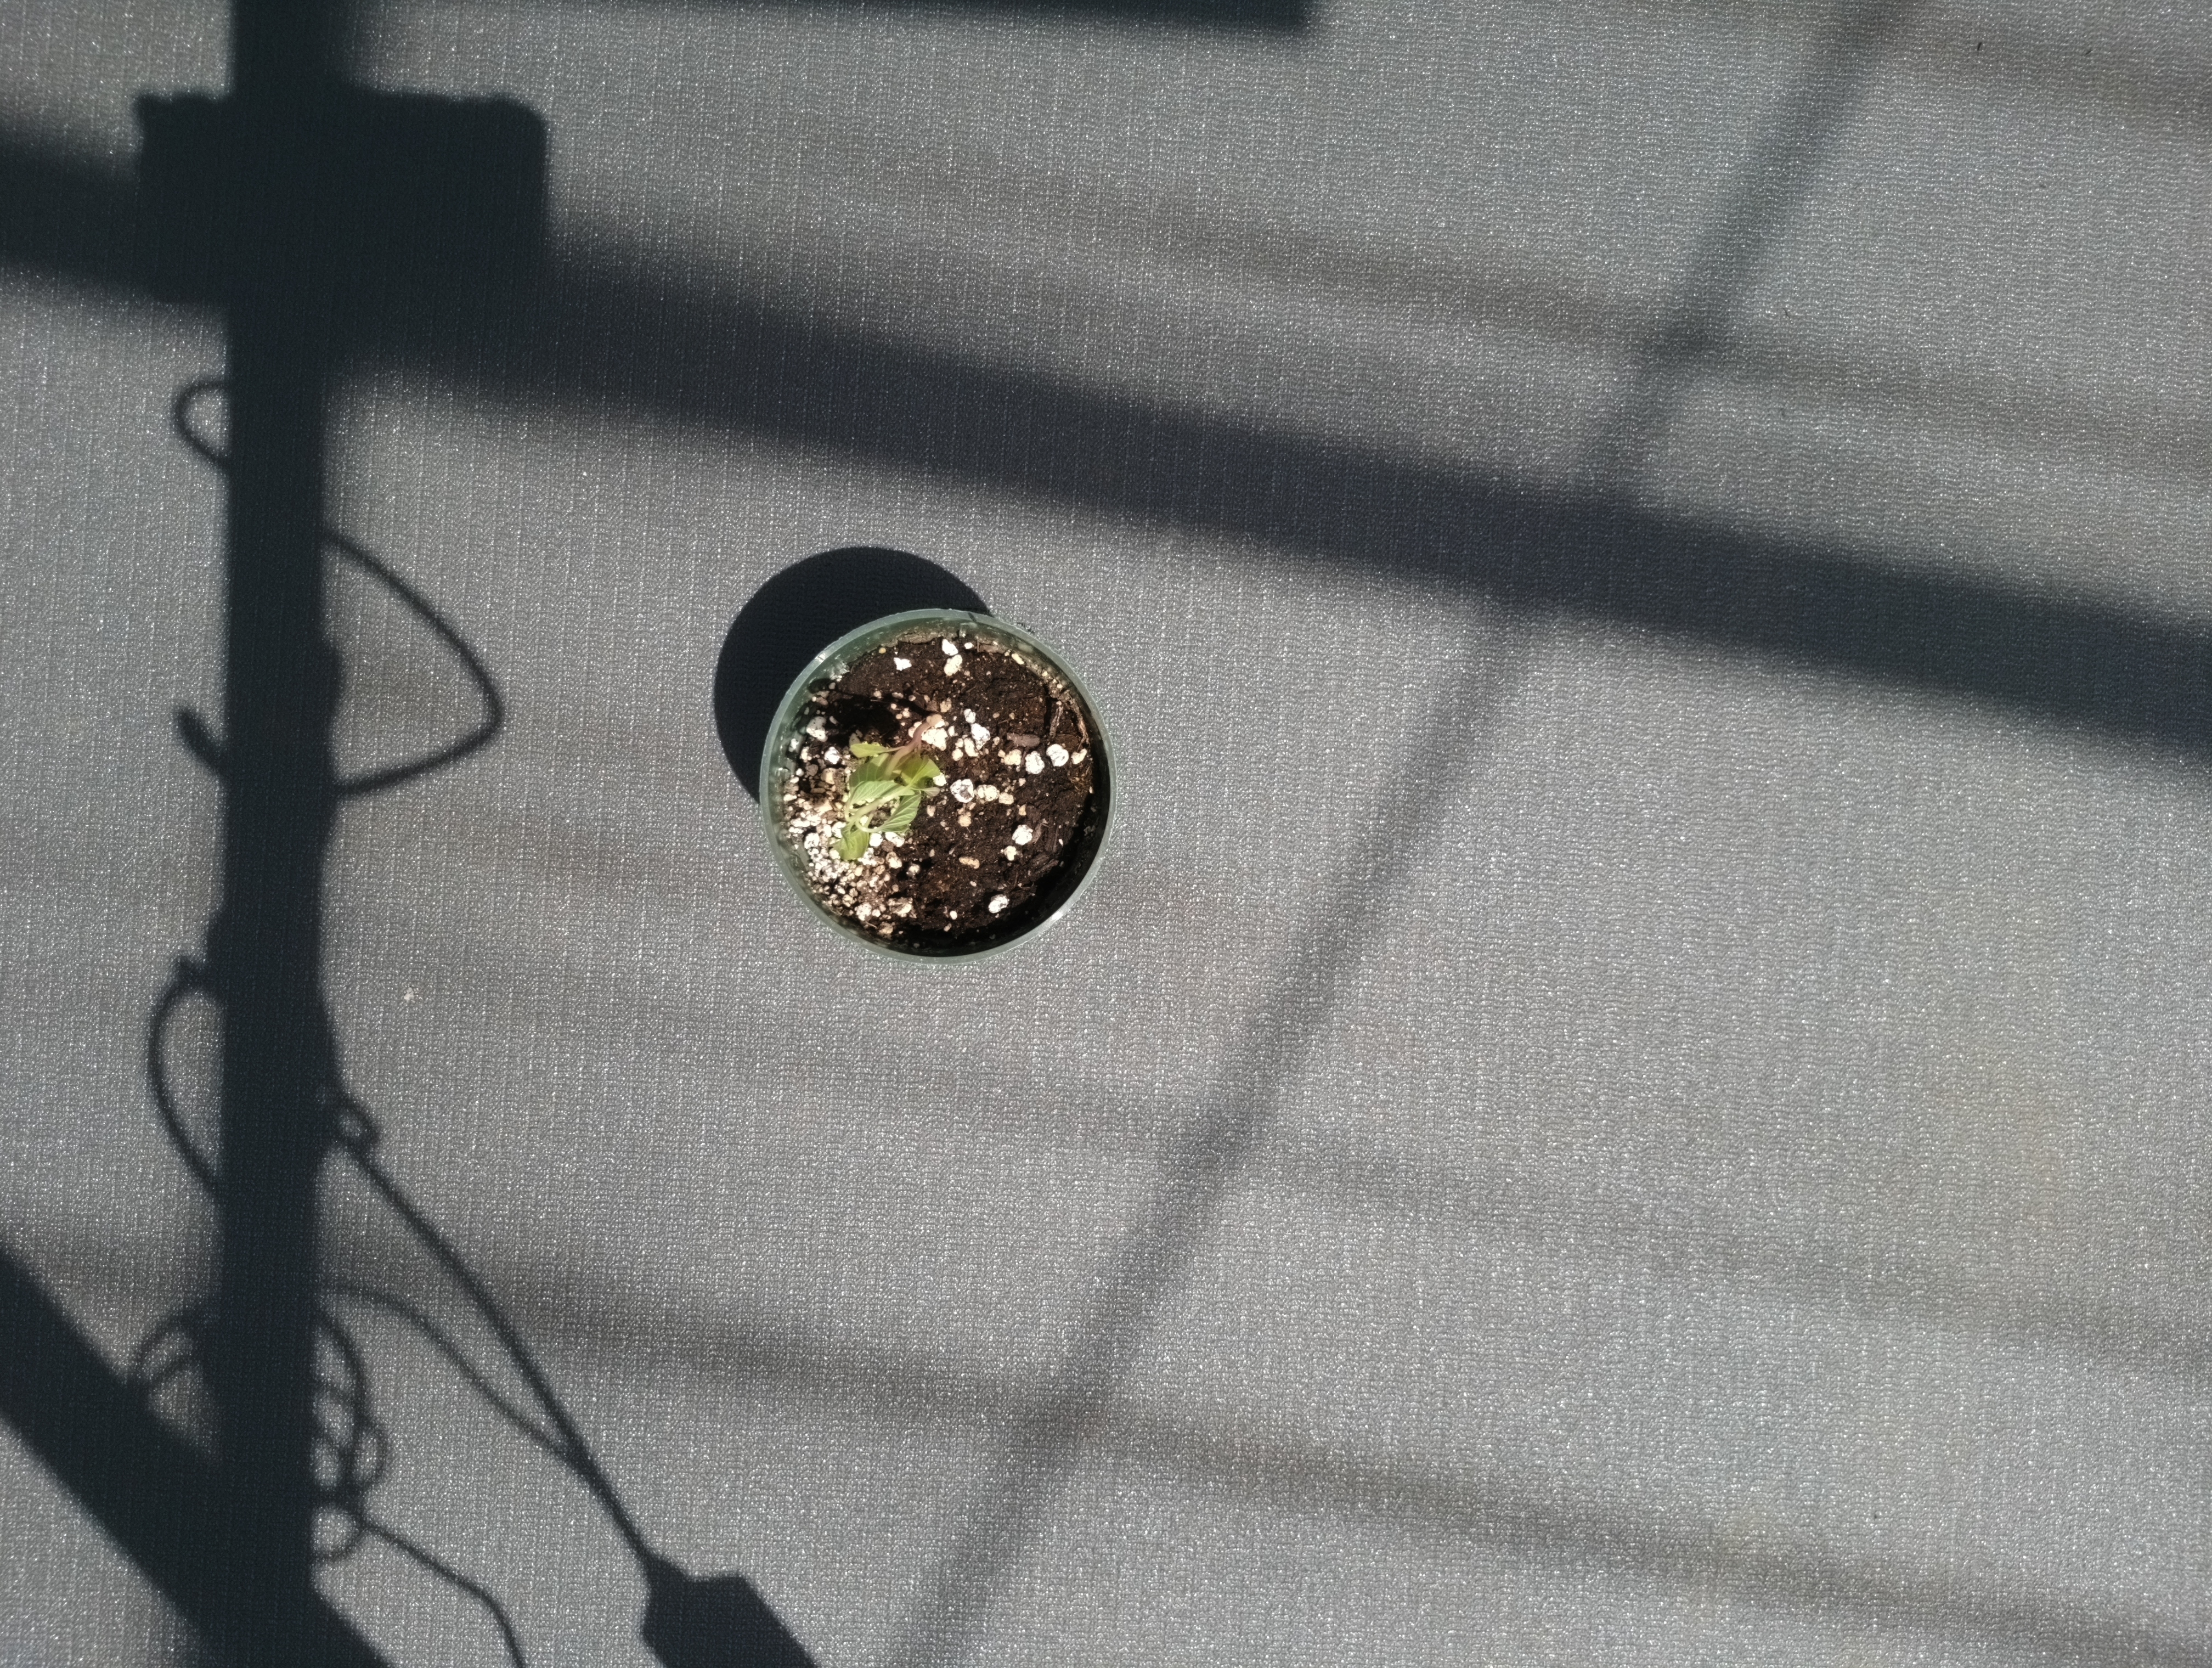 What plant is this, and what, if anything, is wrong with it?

waterhemp, epinasty
